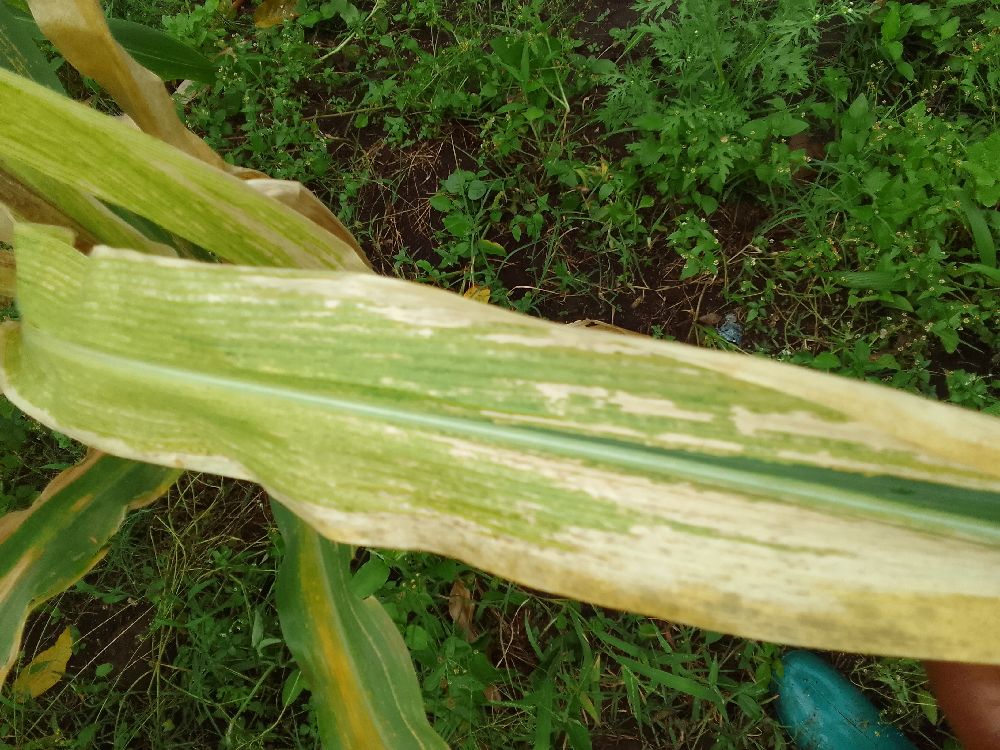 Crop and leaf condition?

maize, maize lethal necrosis
